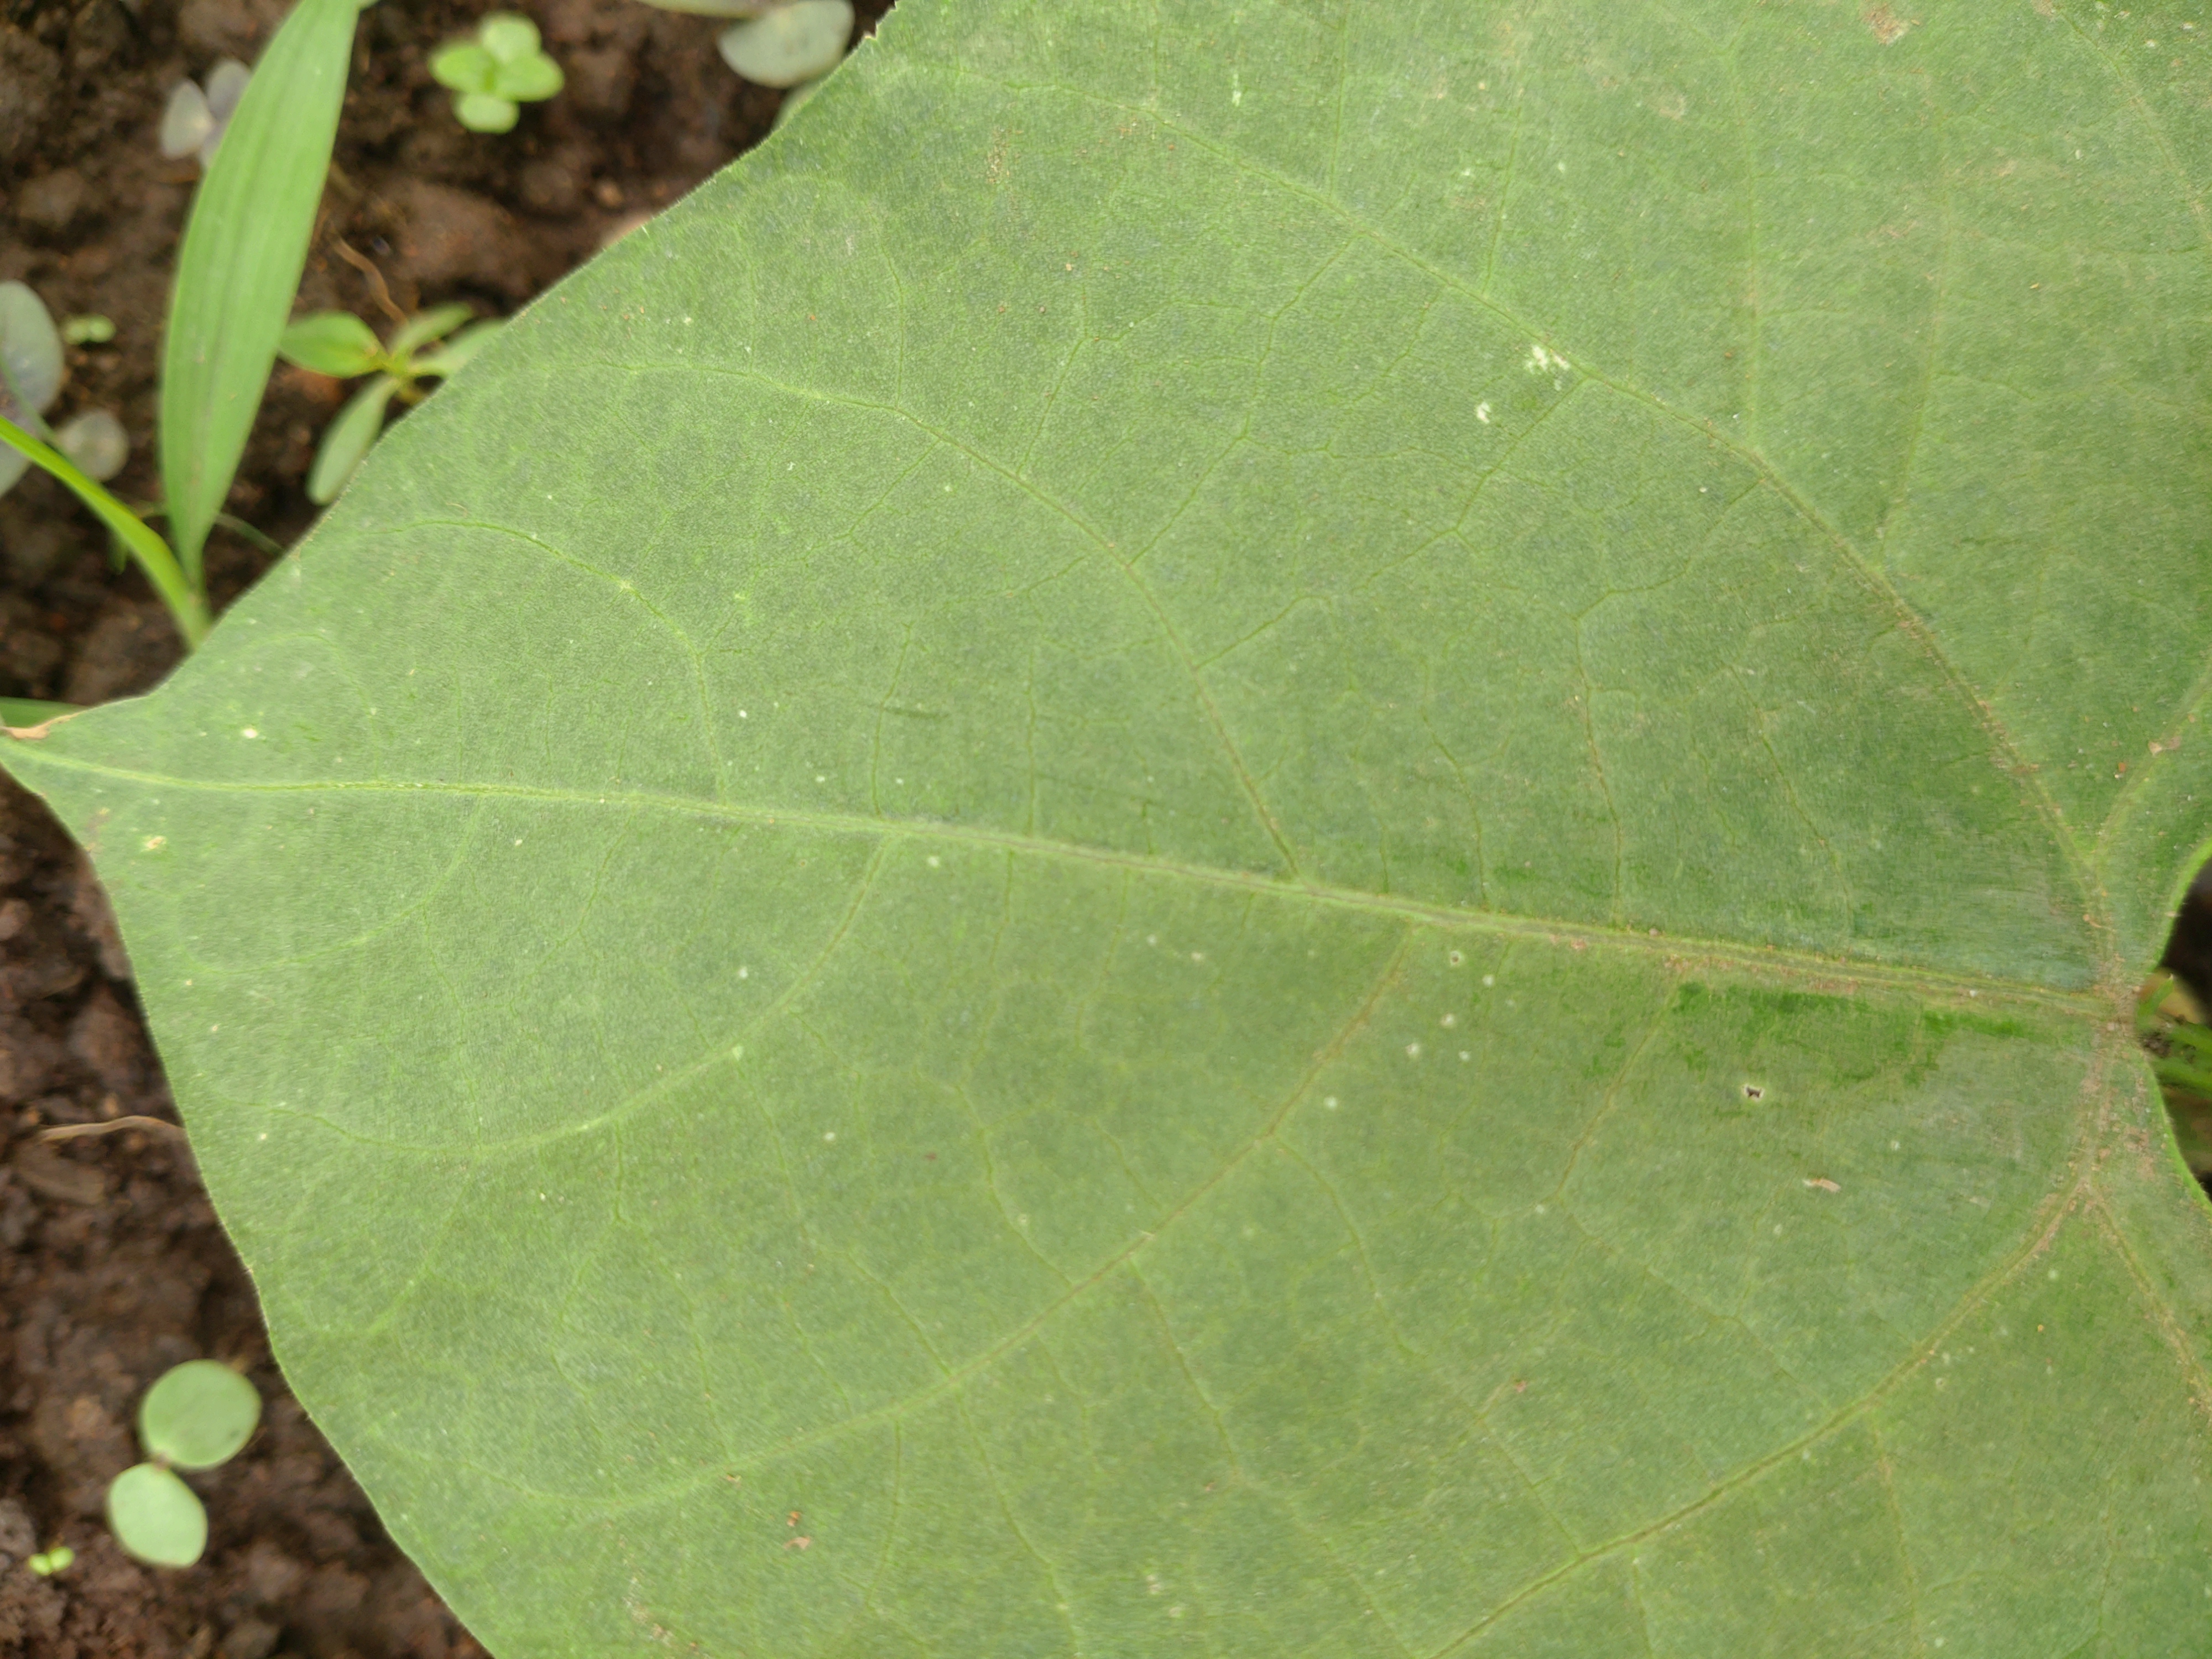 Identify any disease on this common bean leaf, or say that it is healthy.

healthy
